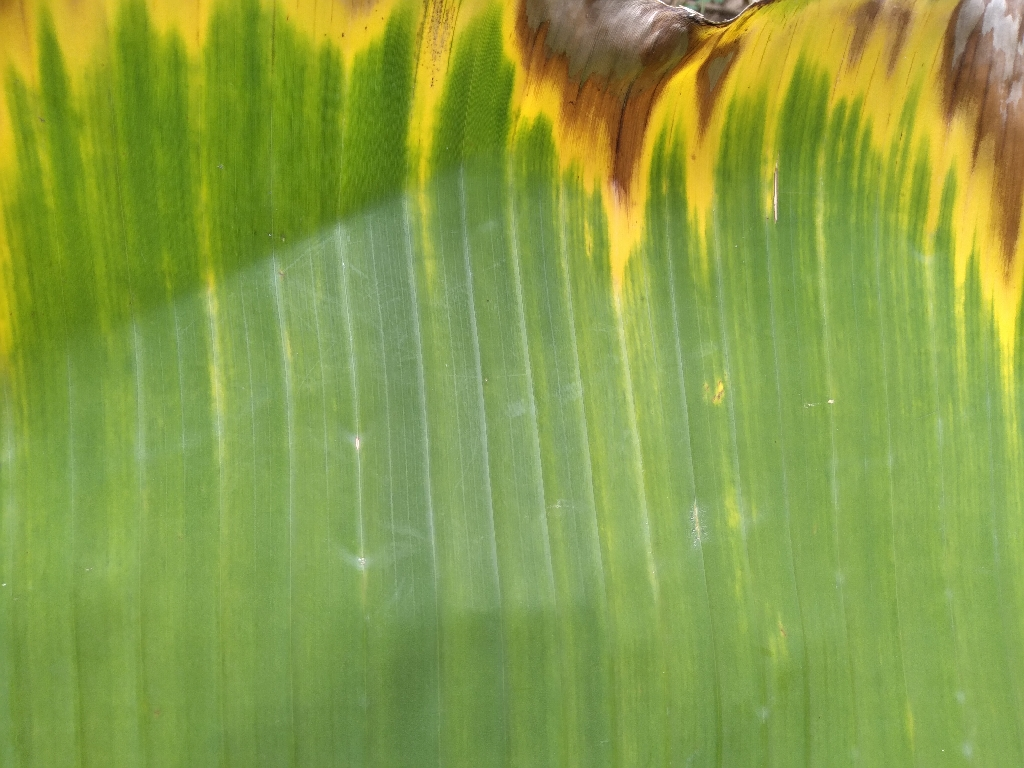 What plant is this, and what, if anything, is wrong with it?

banana, fusarium wilt race 1
